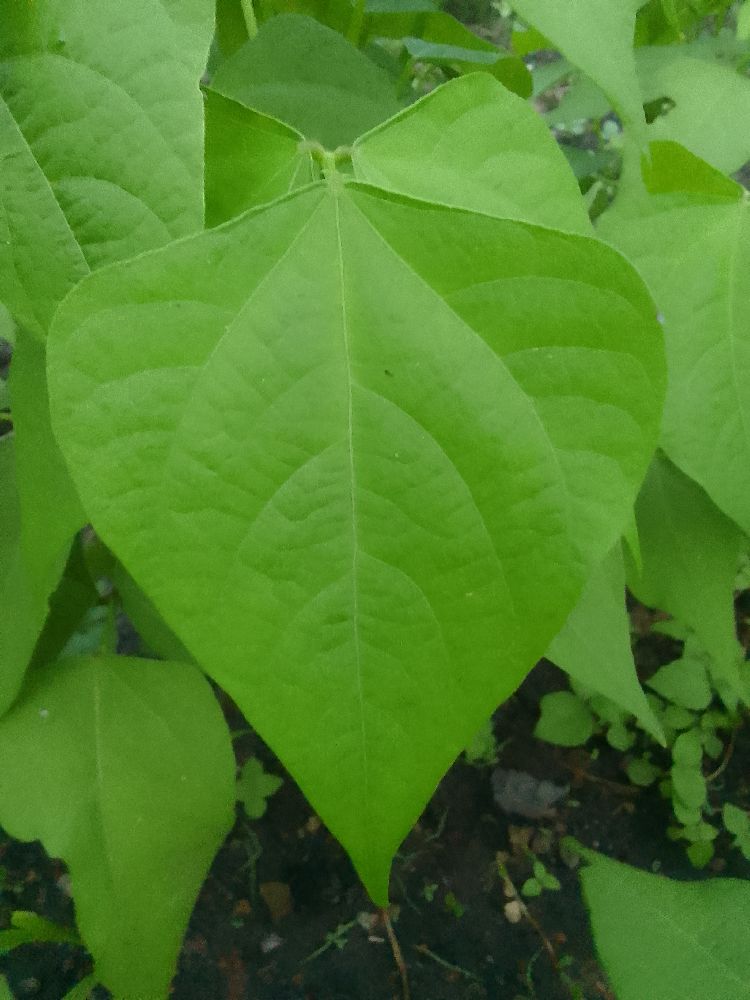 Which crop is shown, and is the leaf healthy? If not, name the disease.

common bean, healthy
